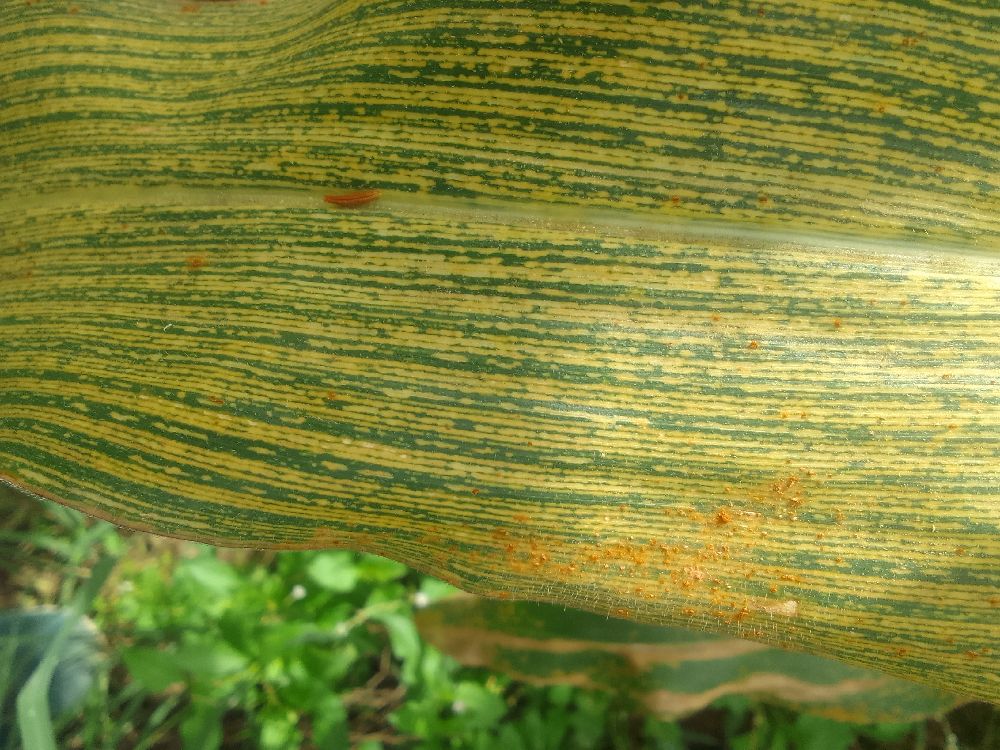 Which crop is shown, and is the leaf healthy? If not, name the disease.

maize, maize streak virus
